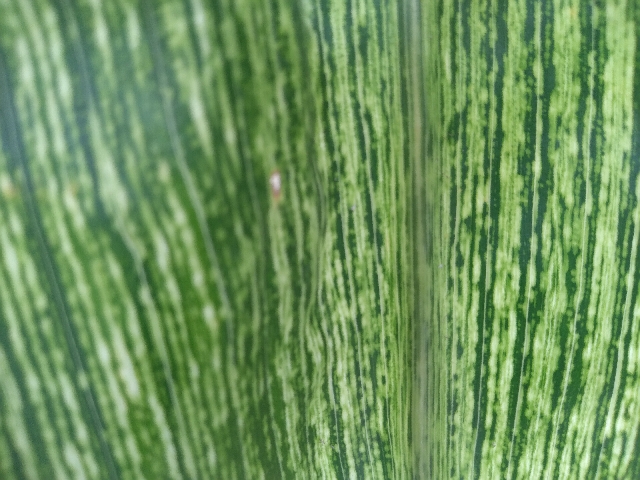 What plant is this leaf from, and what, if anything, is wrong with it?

maize, maize streak virus
